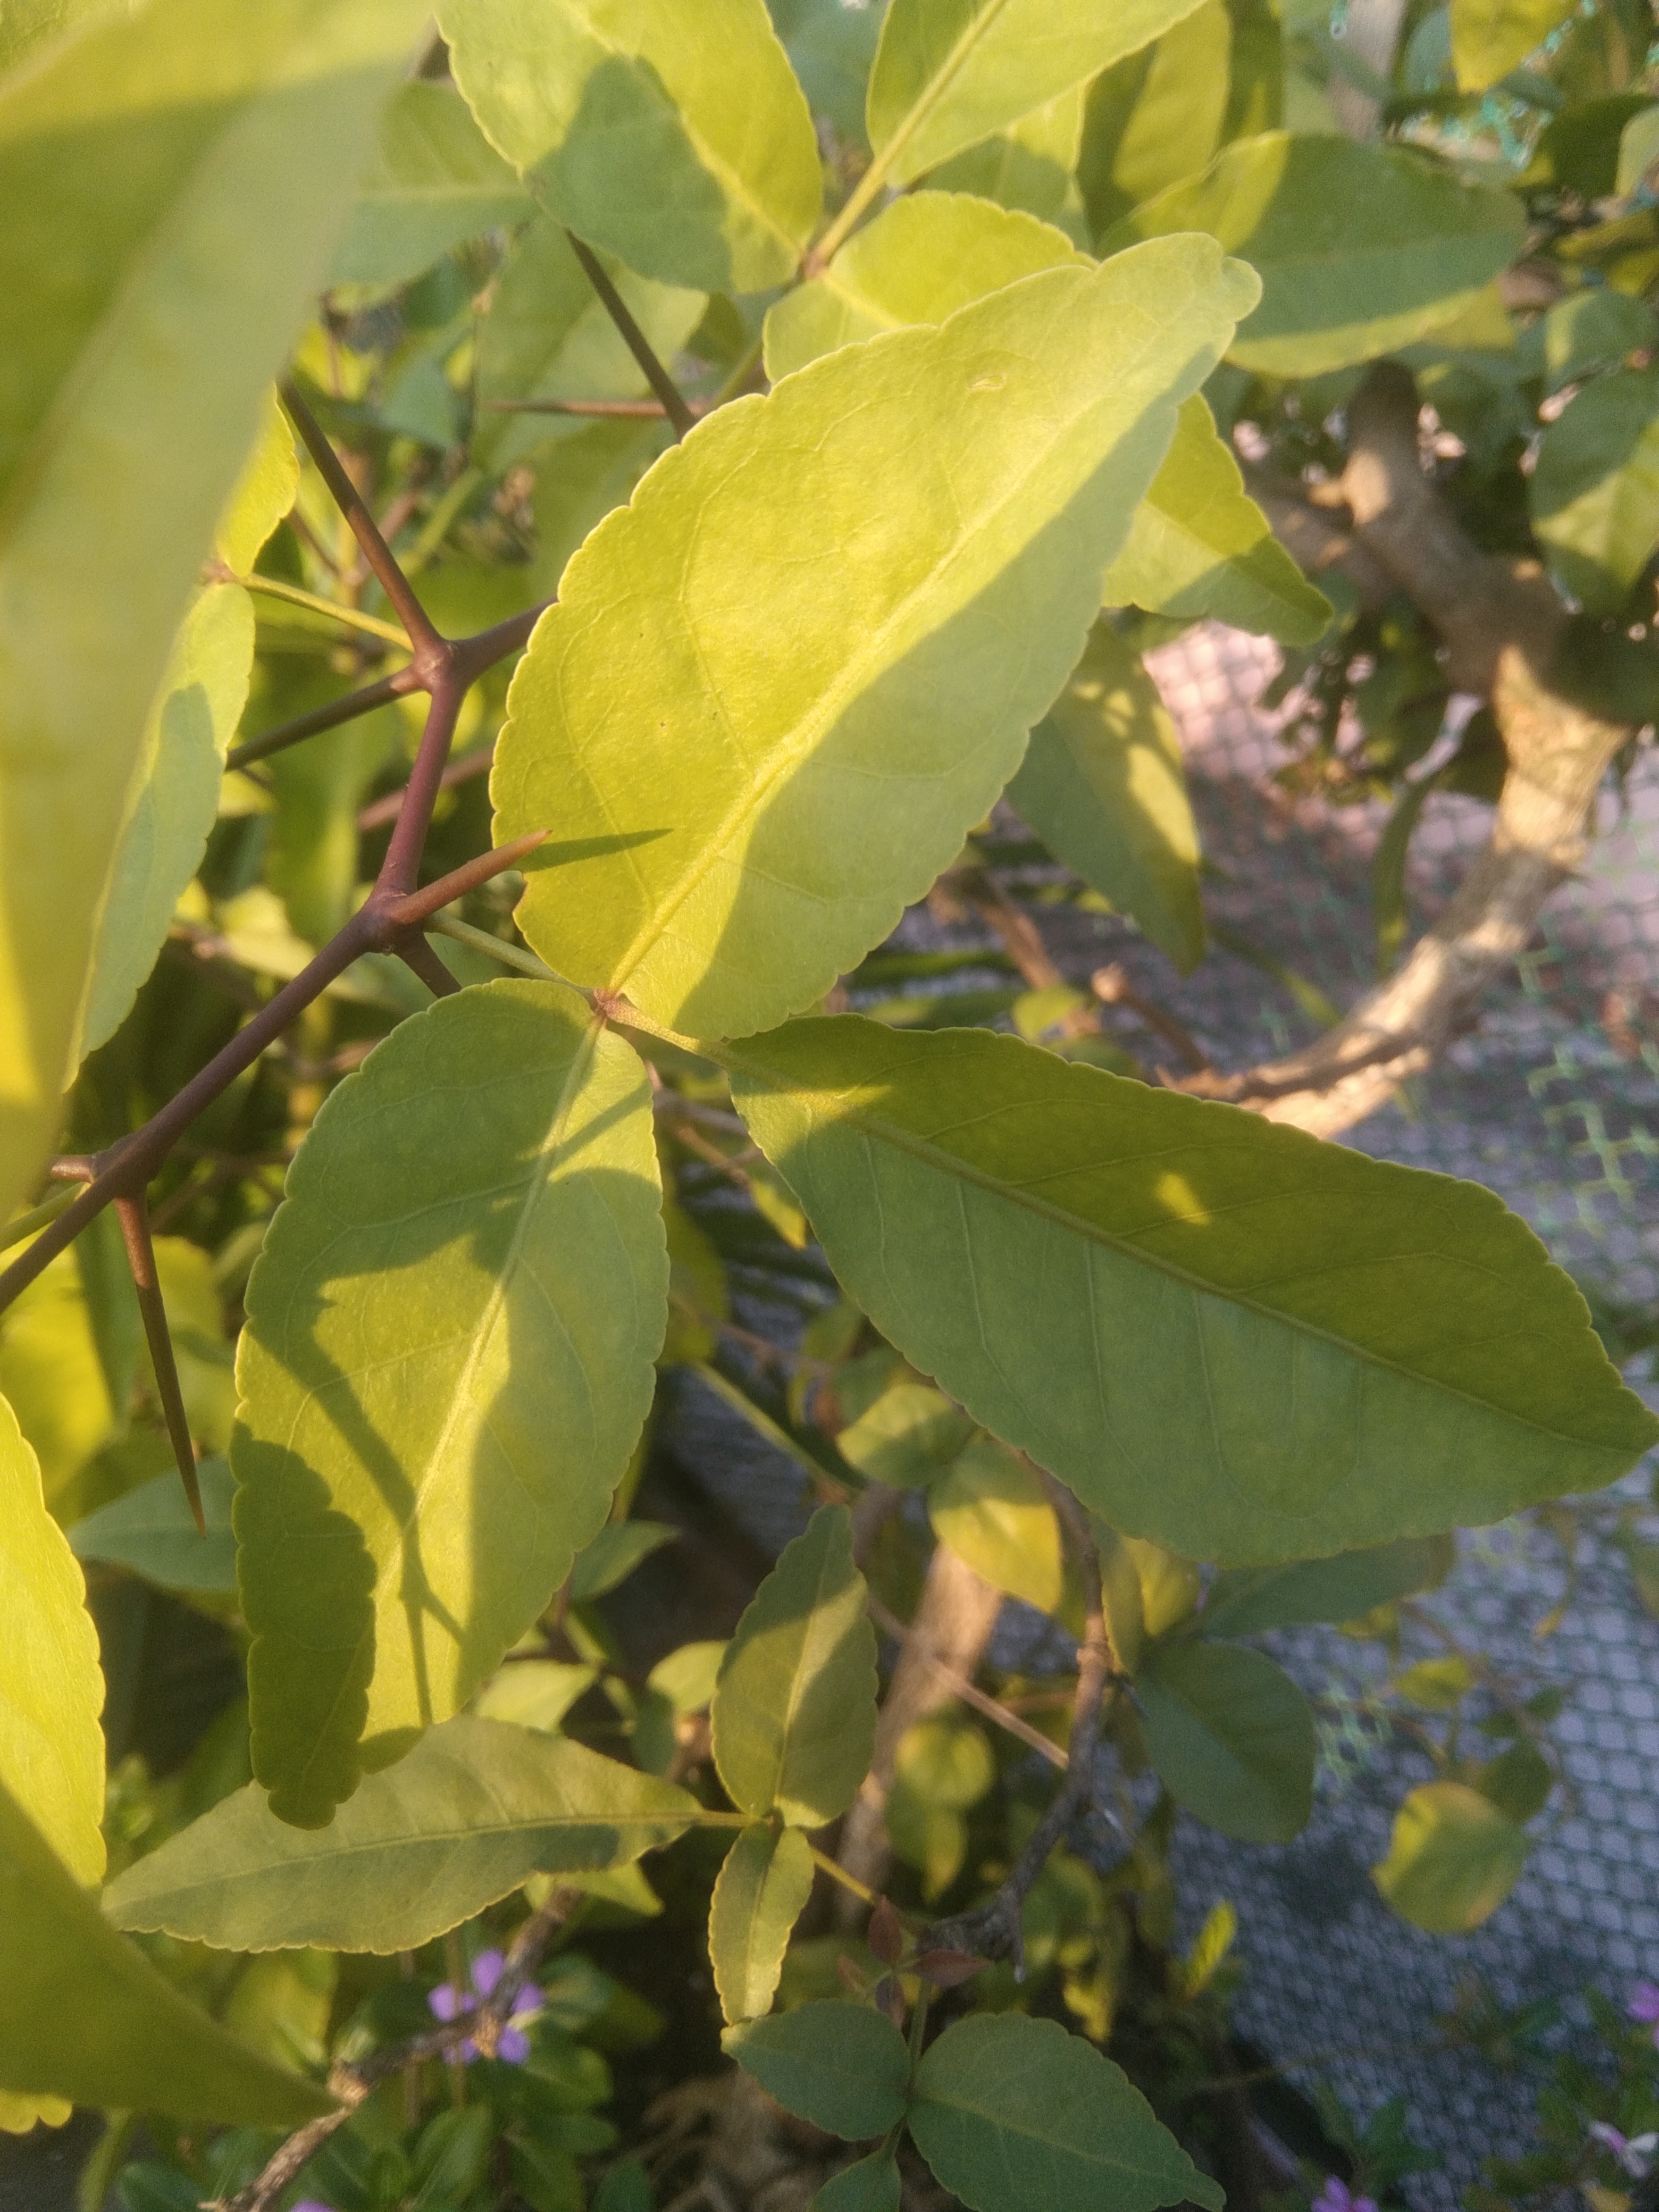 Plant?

wood apple
